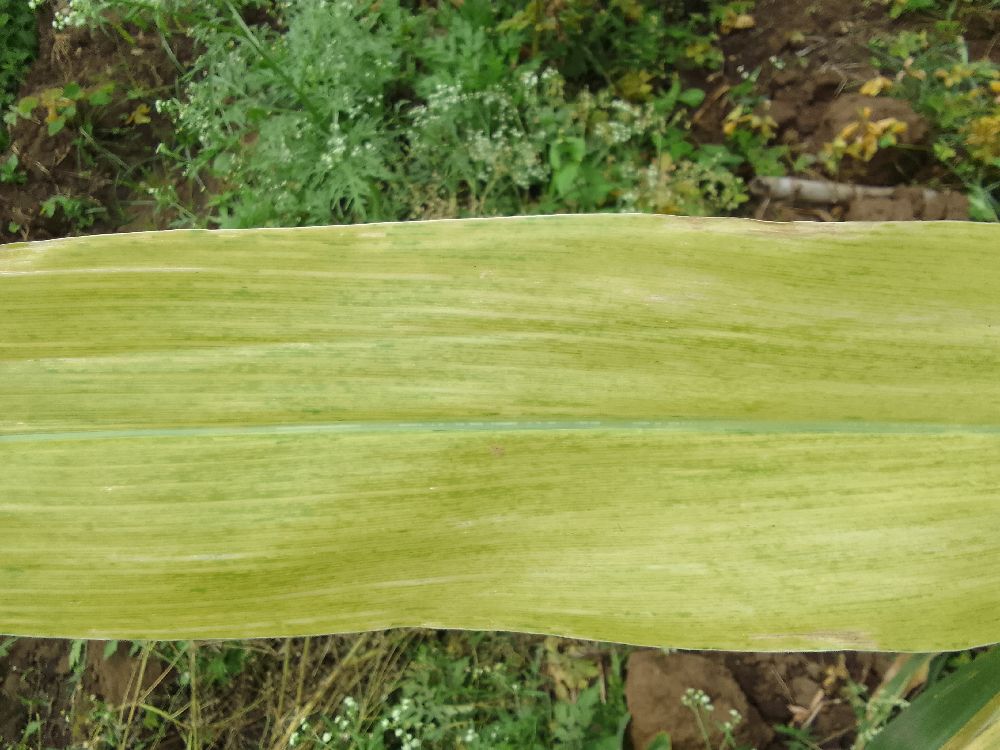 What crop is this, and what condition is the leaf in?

maize, maize lethal necrosis
